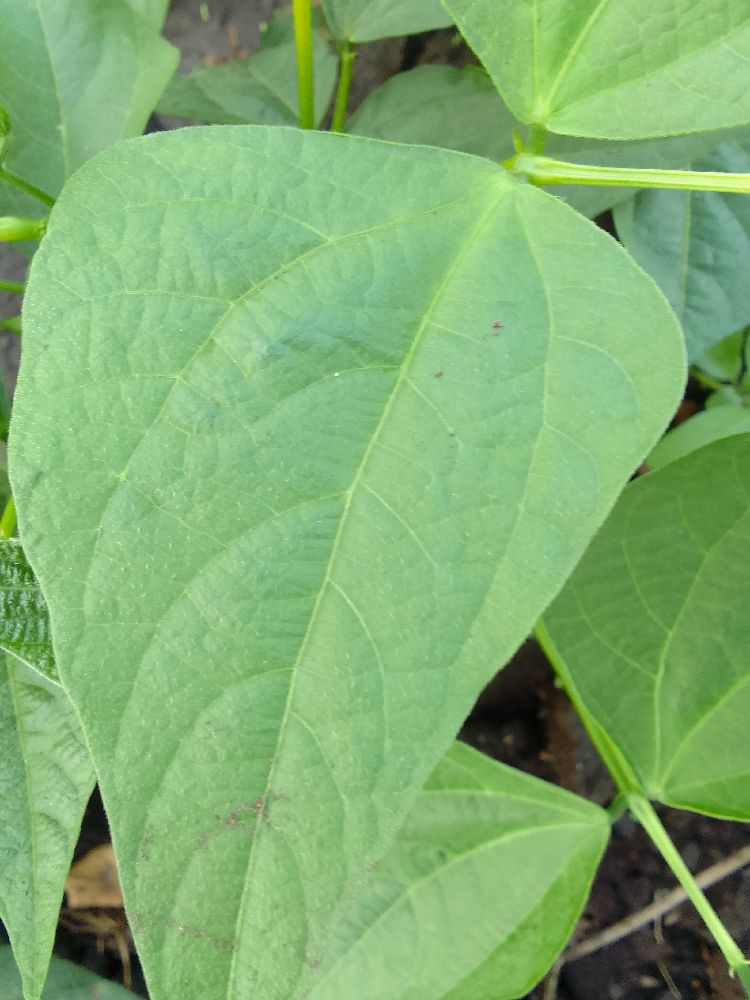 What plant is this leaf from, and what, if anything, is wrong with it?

common bean, healthy
